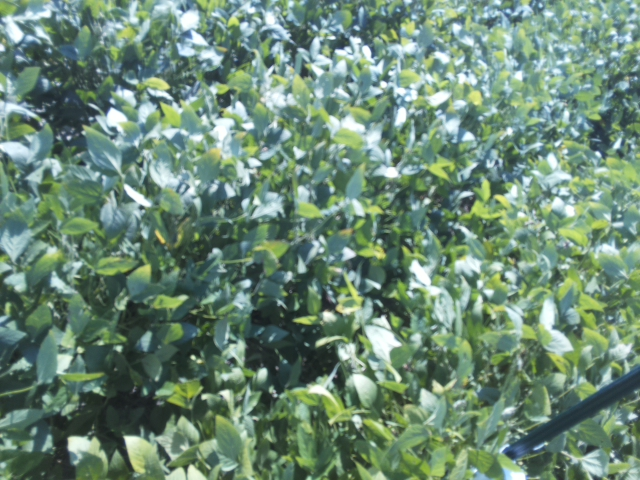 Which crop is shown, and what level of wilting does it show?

soybean, slight leaflet or petiole turgor loss in upper canopy
